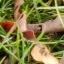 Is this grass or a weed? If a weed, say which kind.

grass
